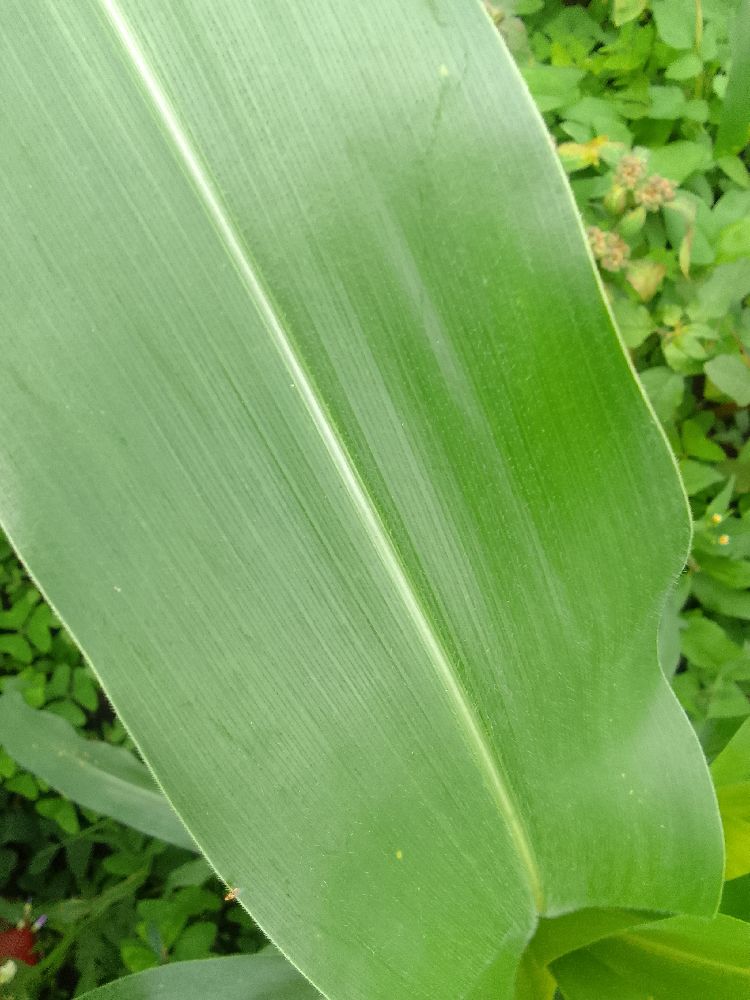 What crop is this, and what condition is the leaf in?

maize, healthy
